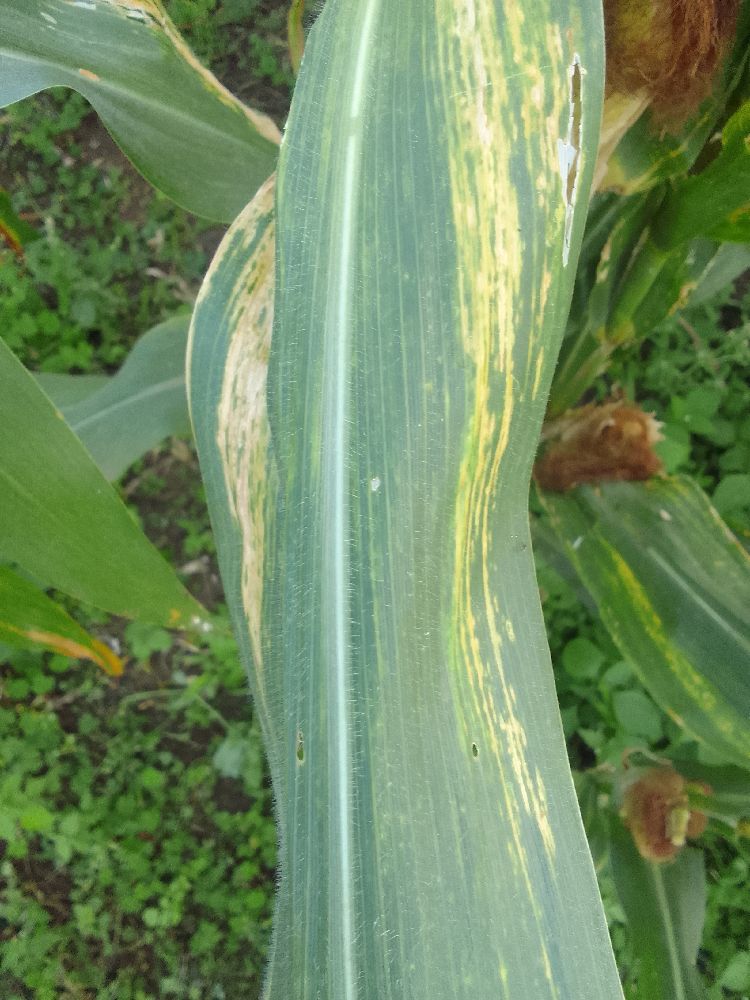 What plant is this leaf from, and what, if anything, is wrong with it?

maize, maize lethal necrosis
